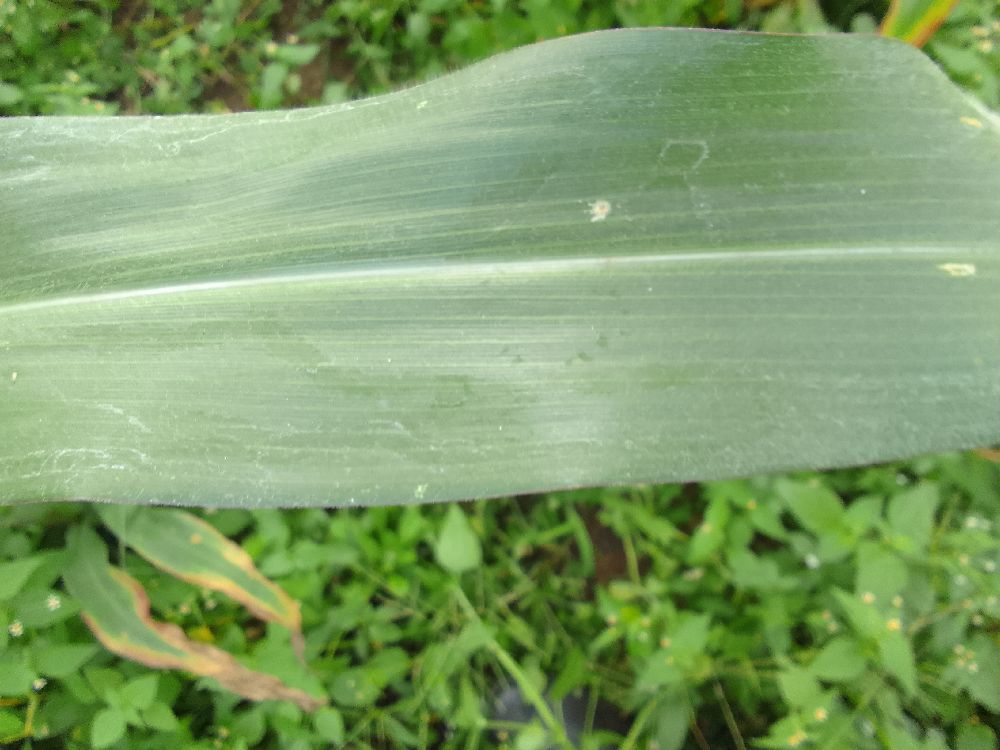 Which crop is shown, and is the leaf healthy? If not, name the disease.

maize, healthy
